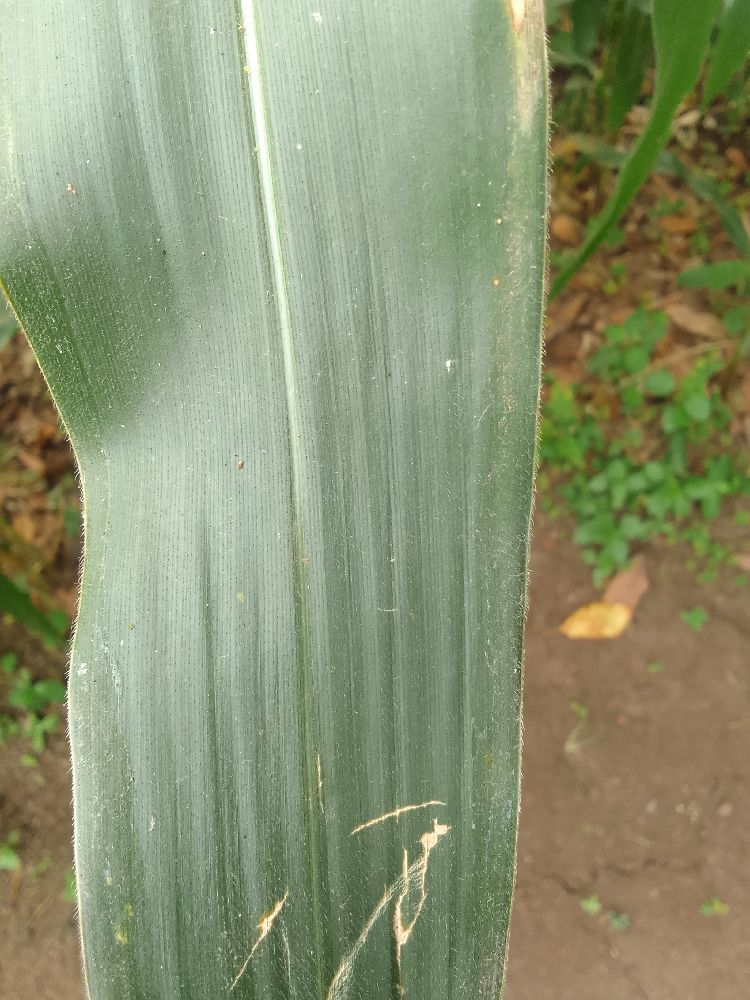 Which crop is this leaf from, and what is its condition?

maize, healthy
